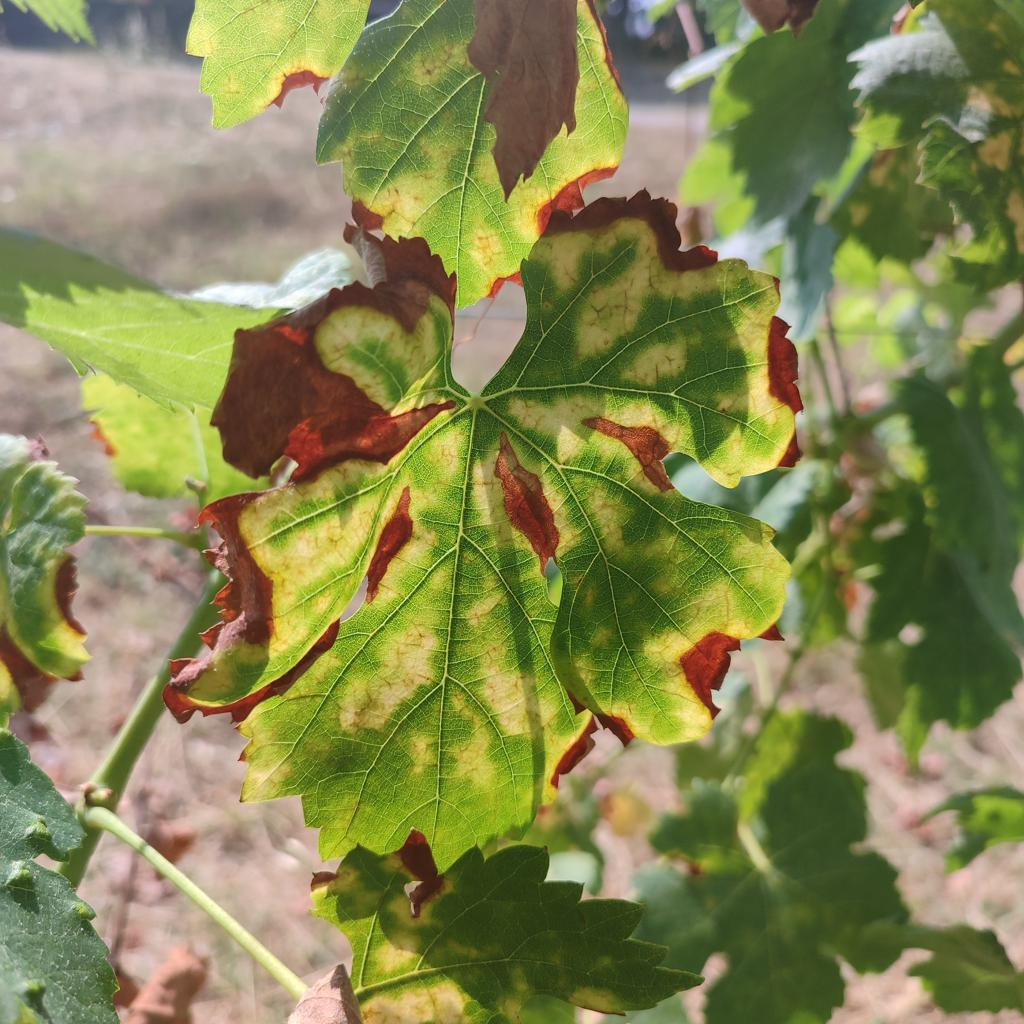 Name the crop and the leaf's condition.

grapevine, esca complex
